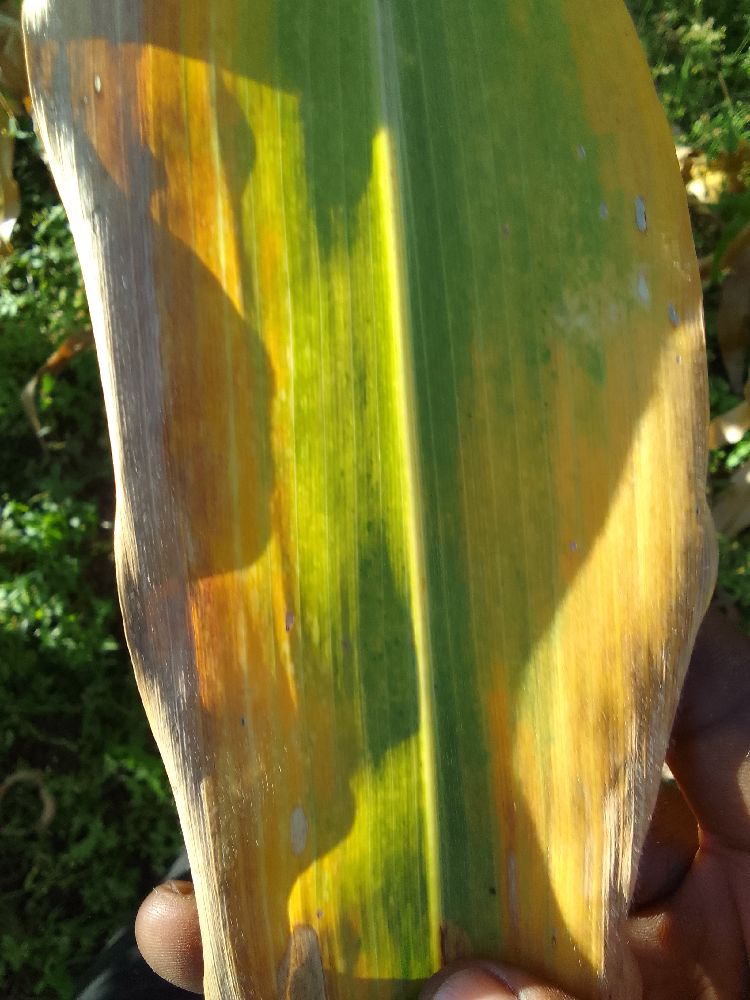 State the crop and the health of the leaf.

maize, maize lethal necrosis
